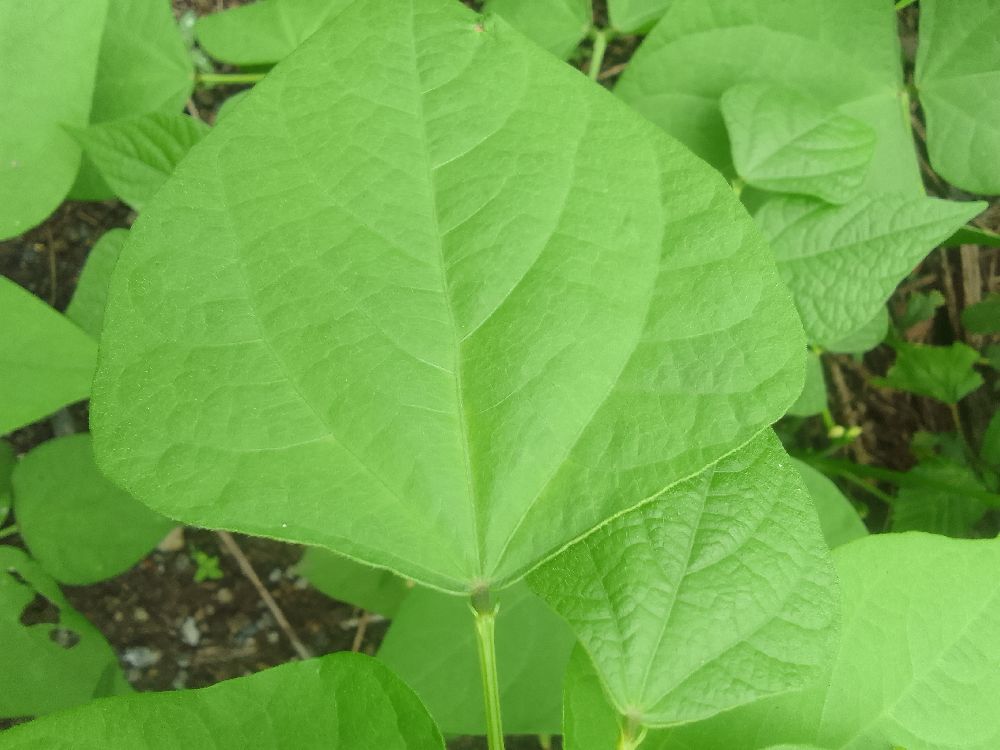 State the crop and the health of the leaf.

common bean, healthy
